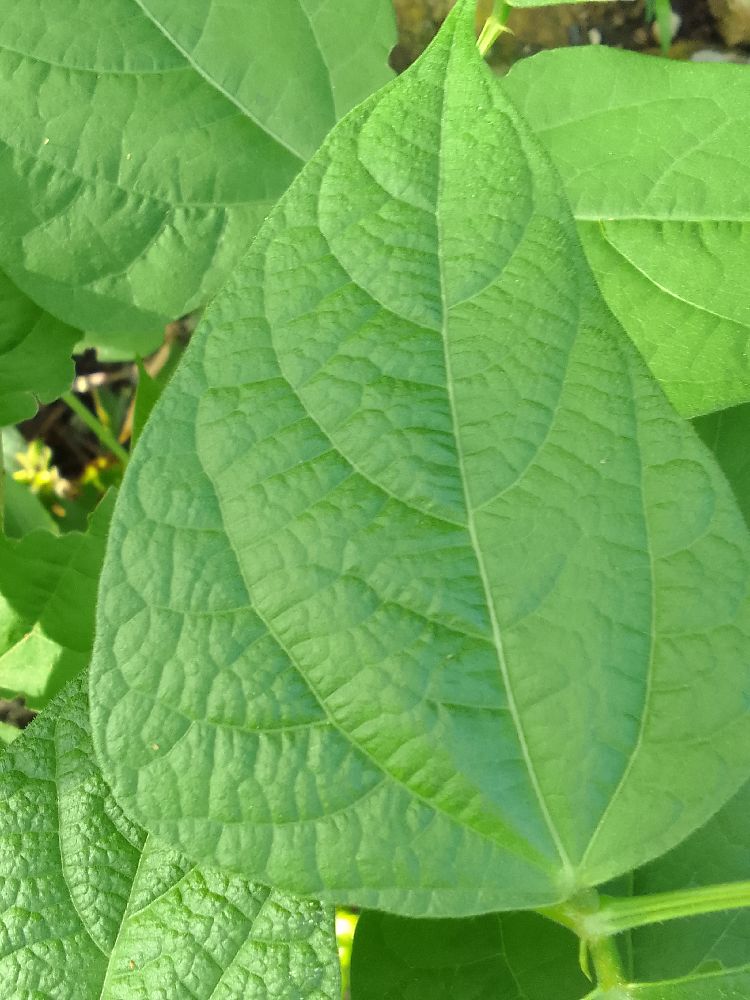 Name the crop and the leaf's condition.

common bean, healthy
